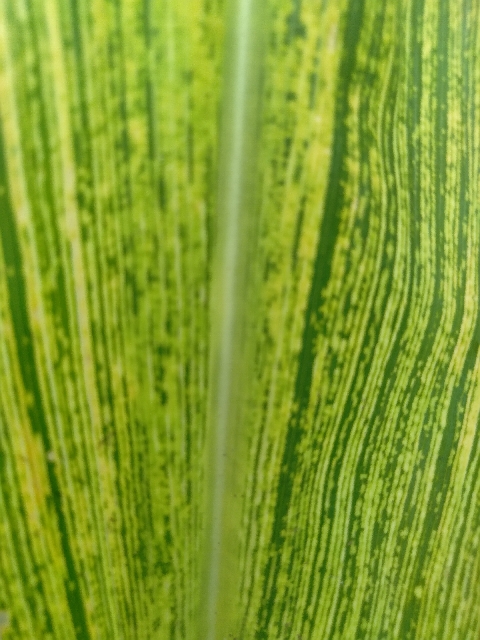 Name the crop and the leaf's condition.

maize, maize streak virus
